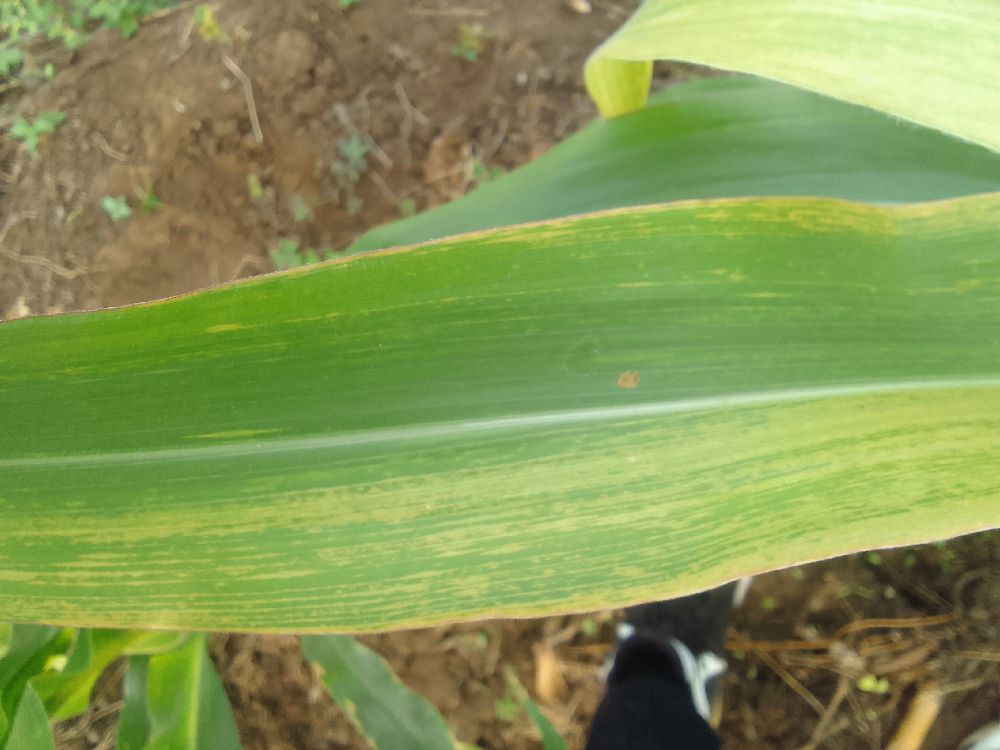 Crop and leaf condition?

maize, maize lethal necrosis
